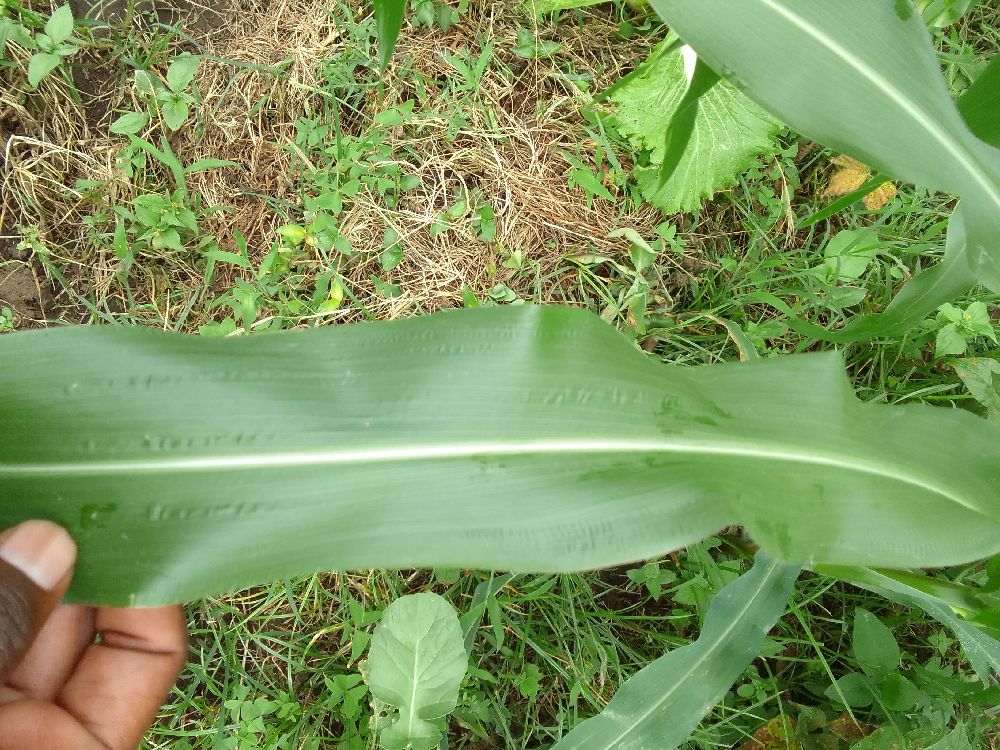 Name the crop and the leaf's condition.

maize, healthy
